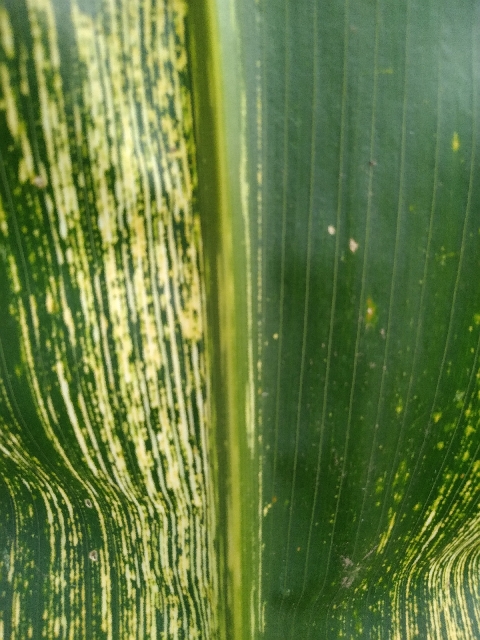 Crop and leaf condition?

maize, maize streak virus
